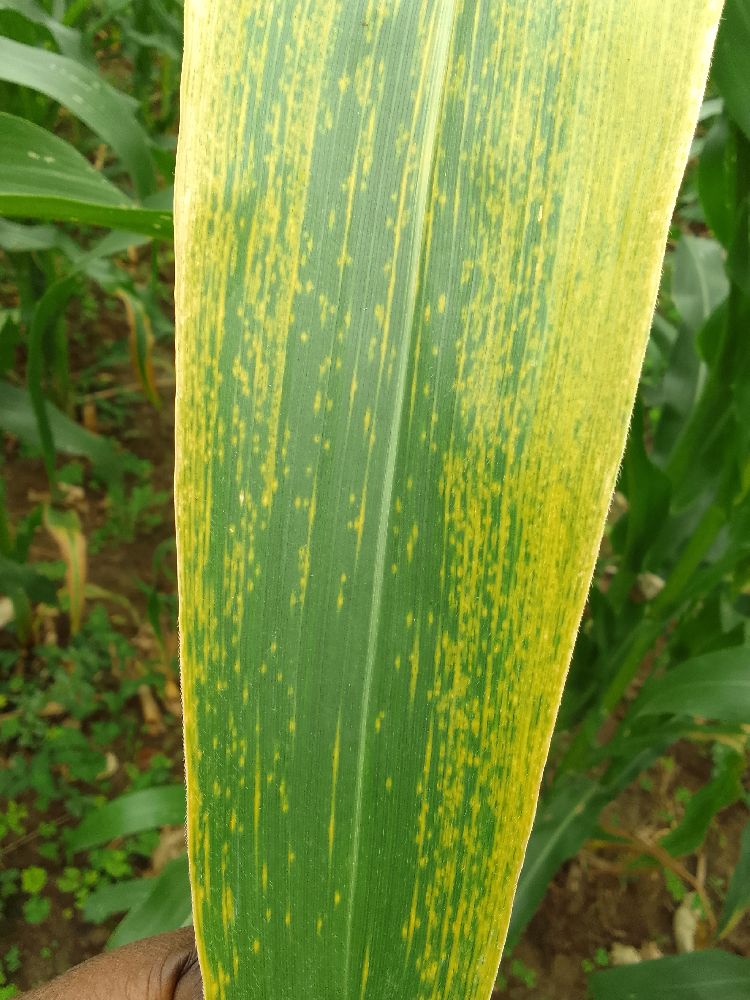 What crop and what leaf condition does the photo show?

maize, maize lethal necrosis
